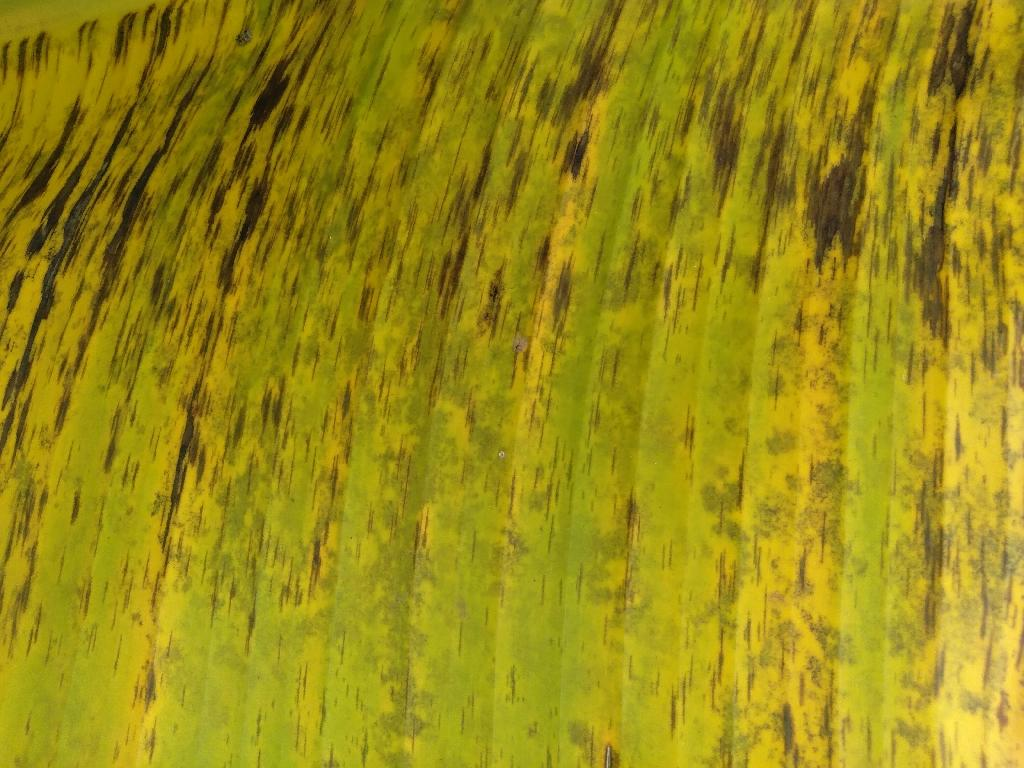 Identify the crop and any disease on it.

banana, black sigatoka
